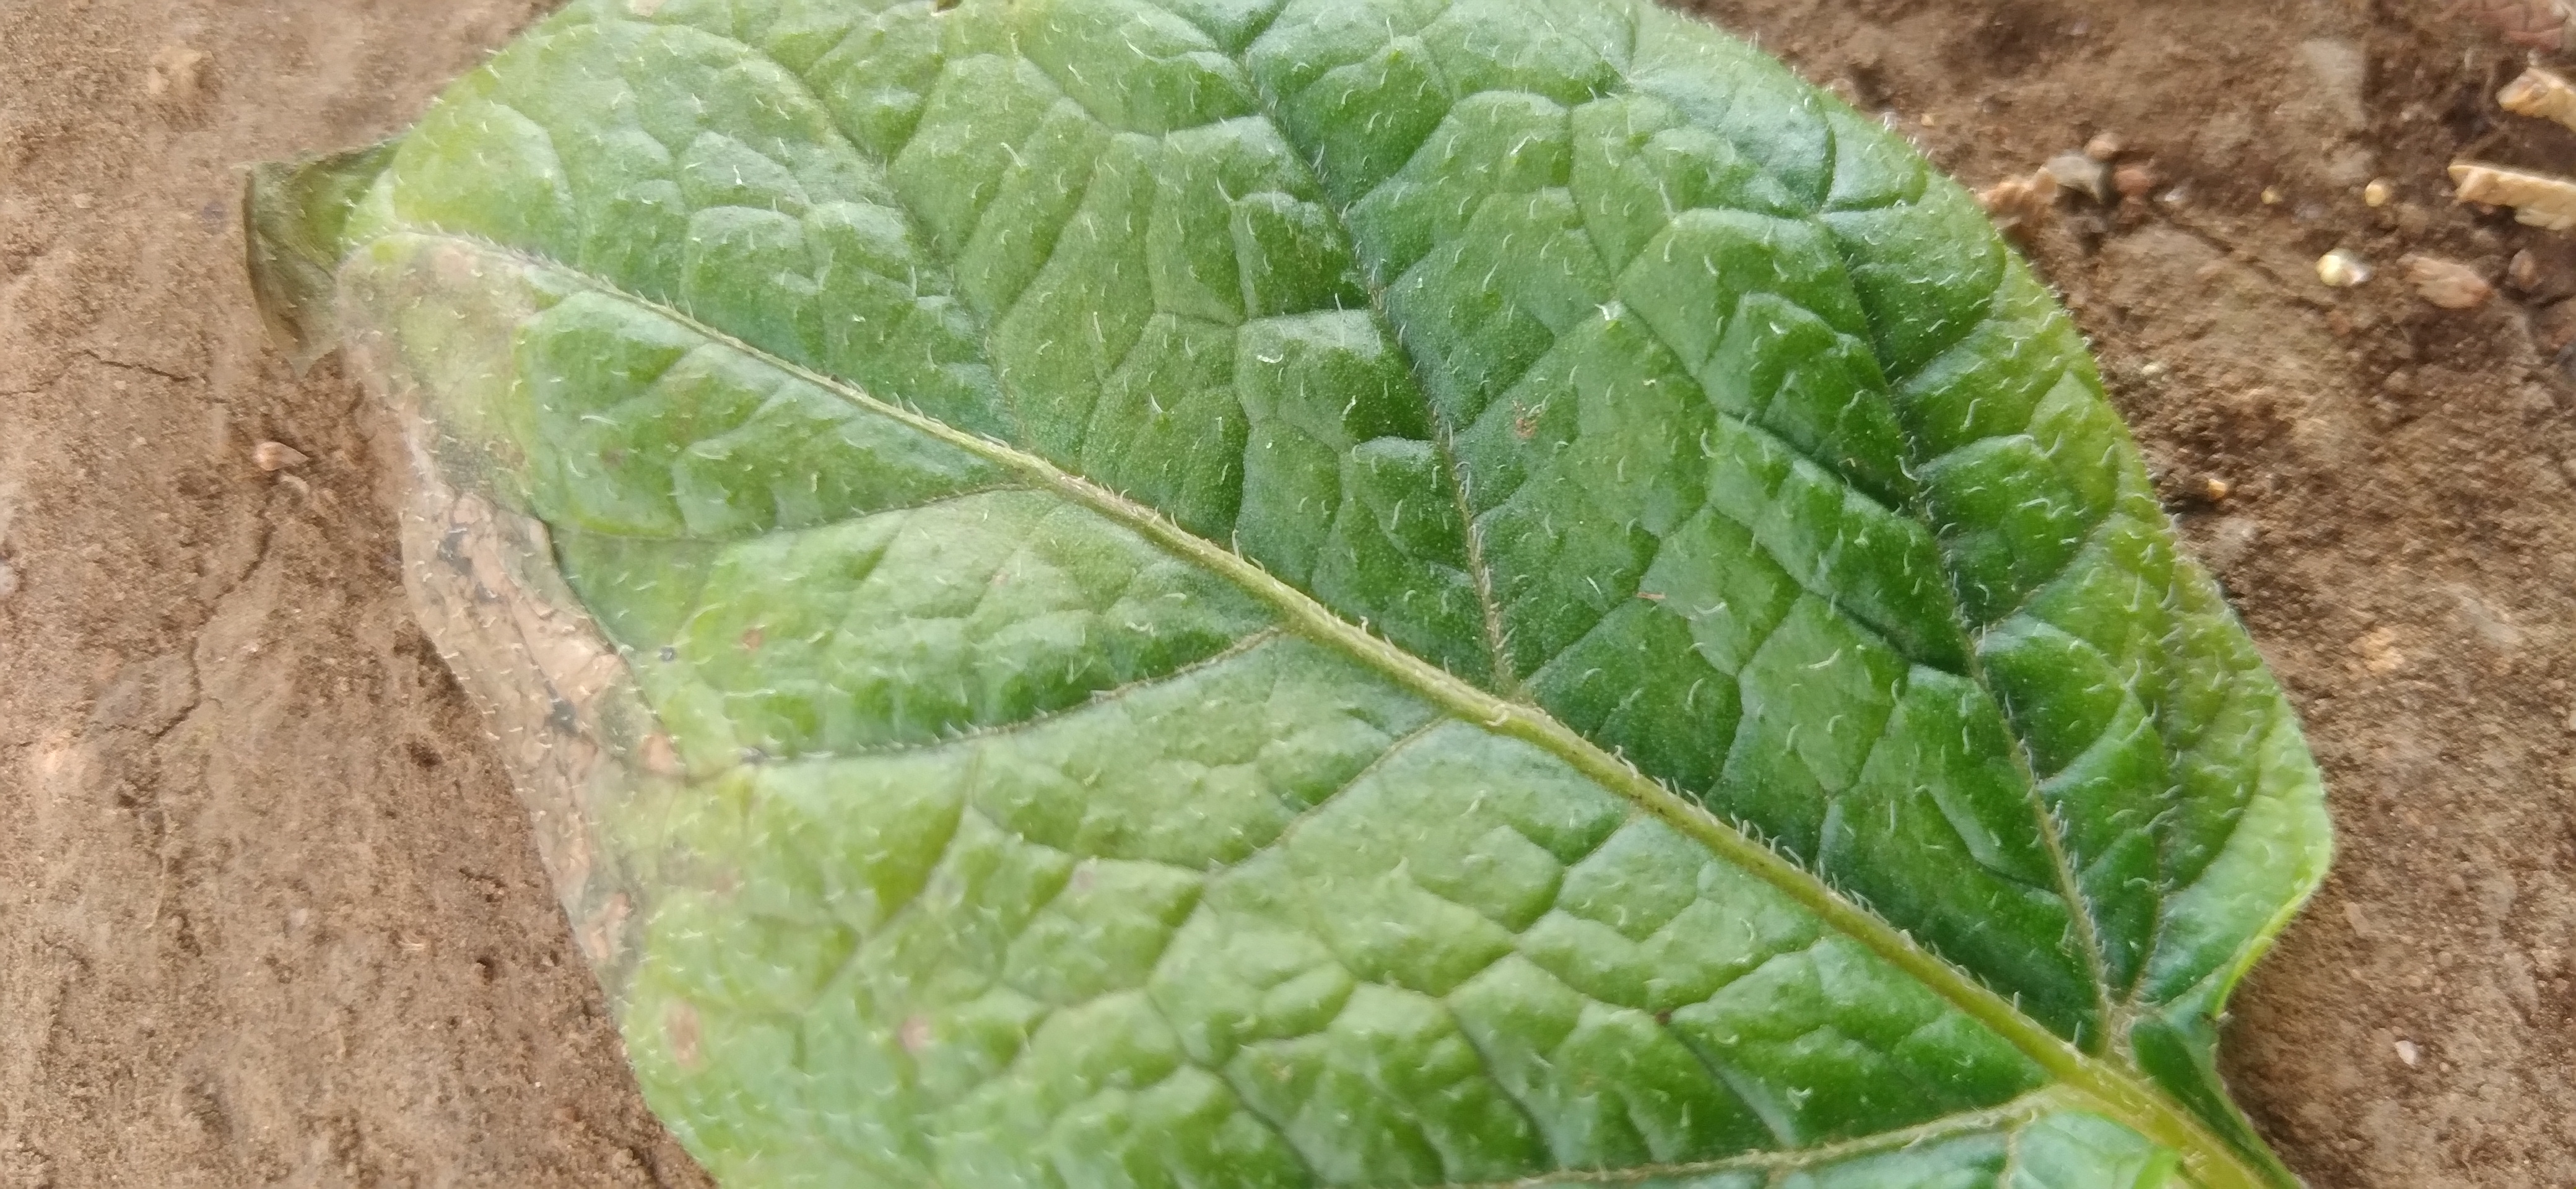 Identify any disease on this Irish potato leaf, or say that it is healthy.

early blight
